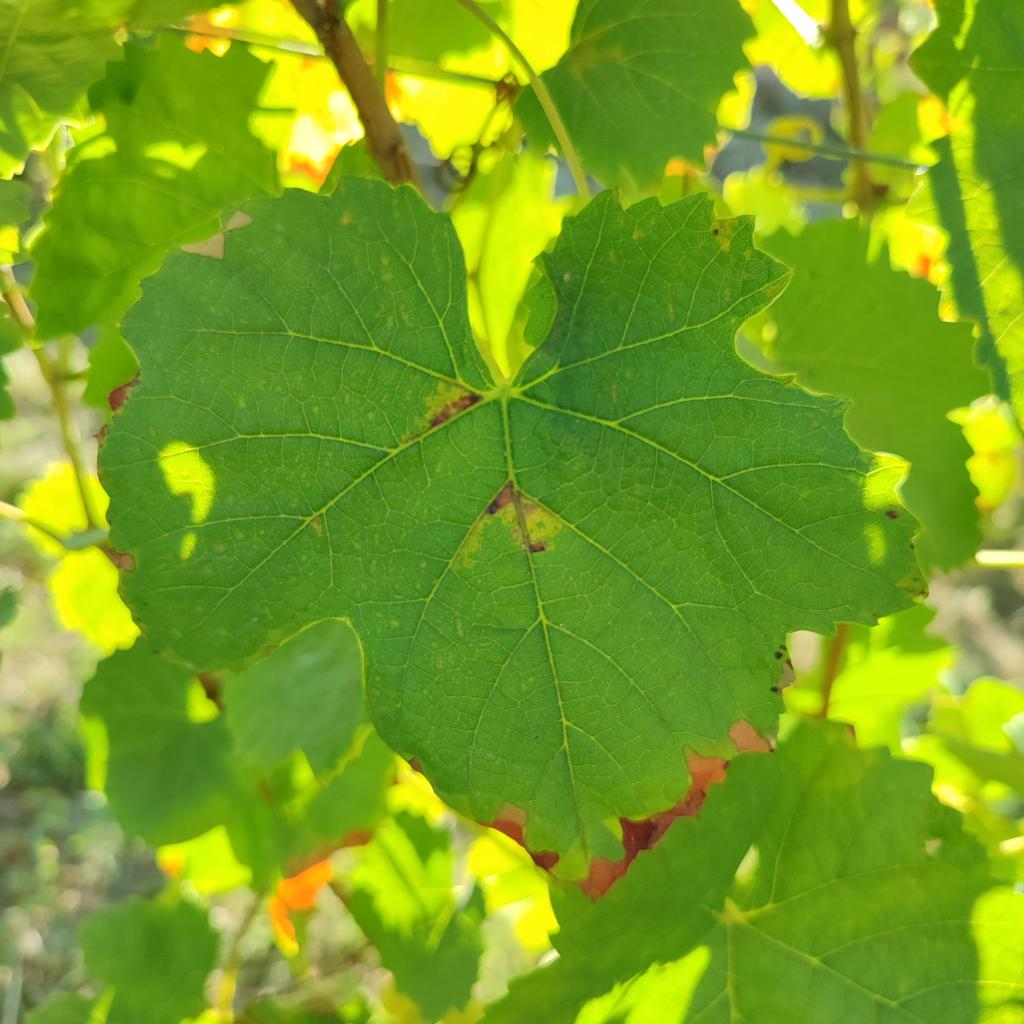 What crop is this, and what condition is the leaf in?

grapevine, downy mildew
